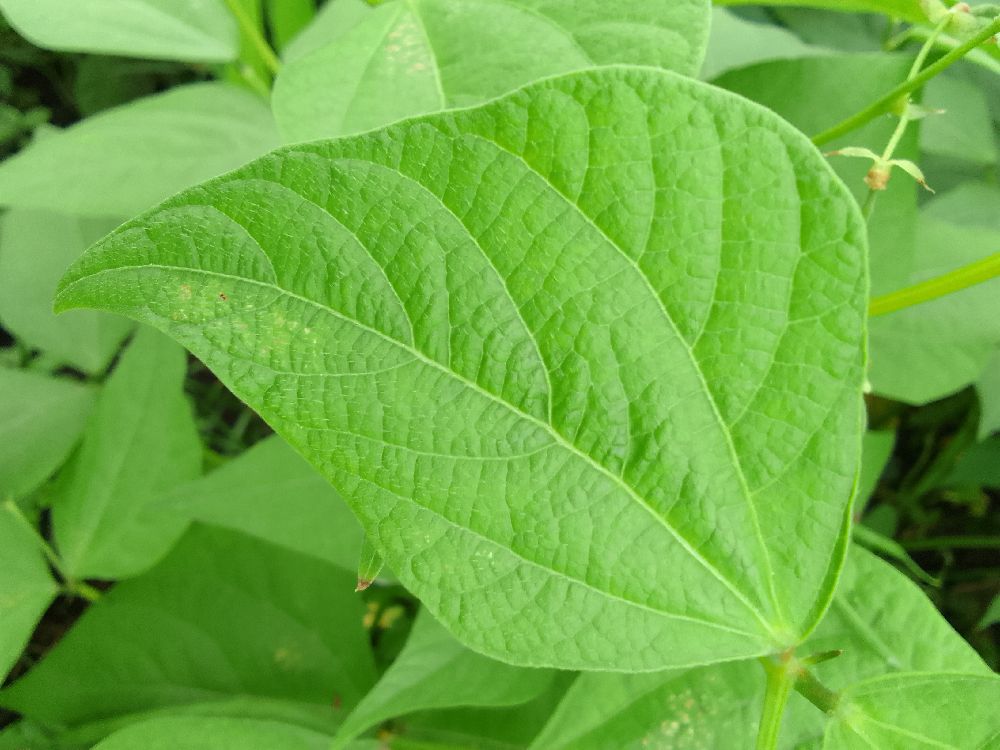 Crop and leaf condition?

common bean, healthy
